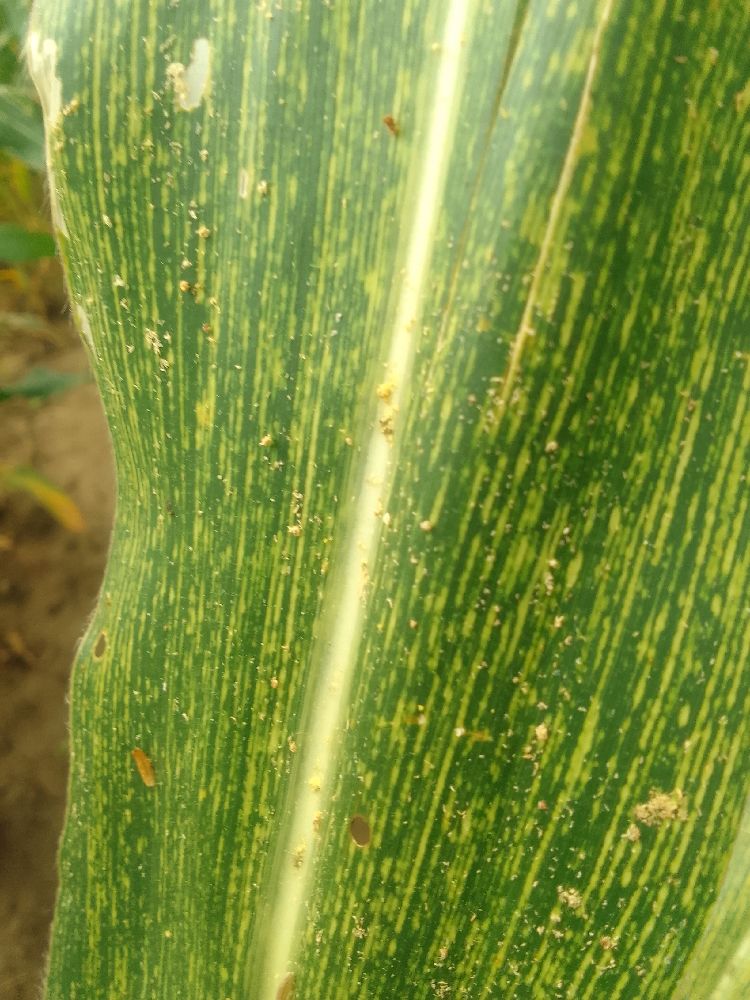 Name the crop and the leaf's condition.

maize, maize streak virus
